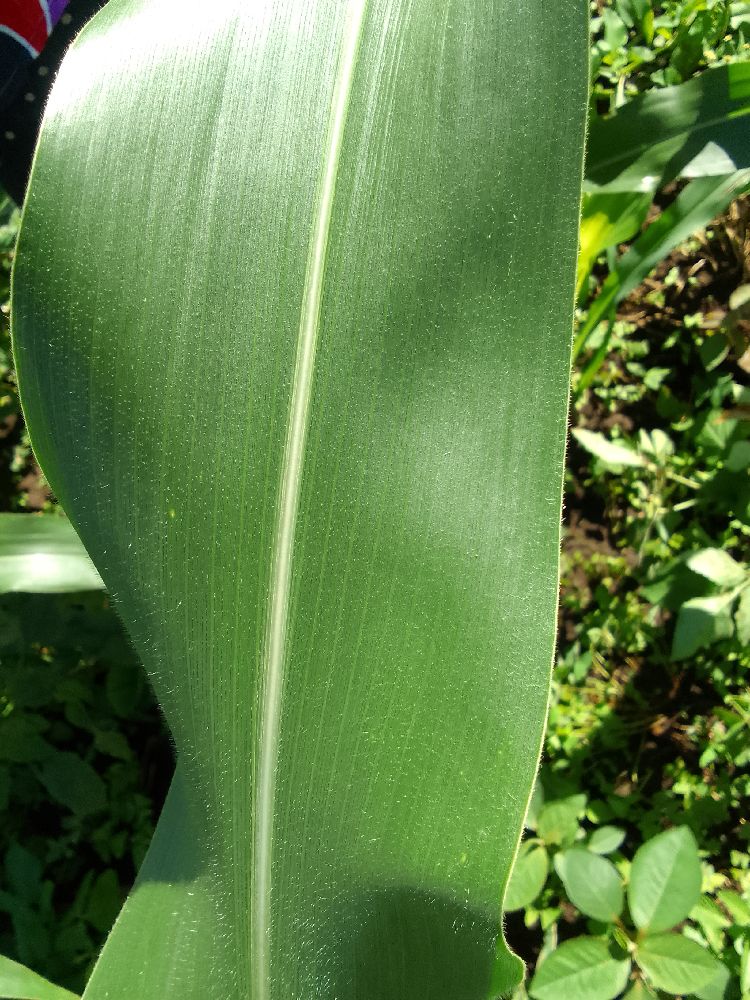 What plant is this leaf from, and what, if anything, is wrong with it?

maize, healthy
